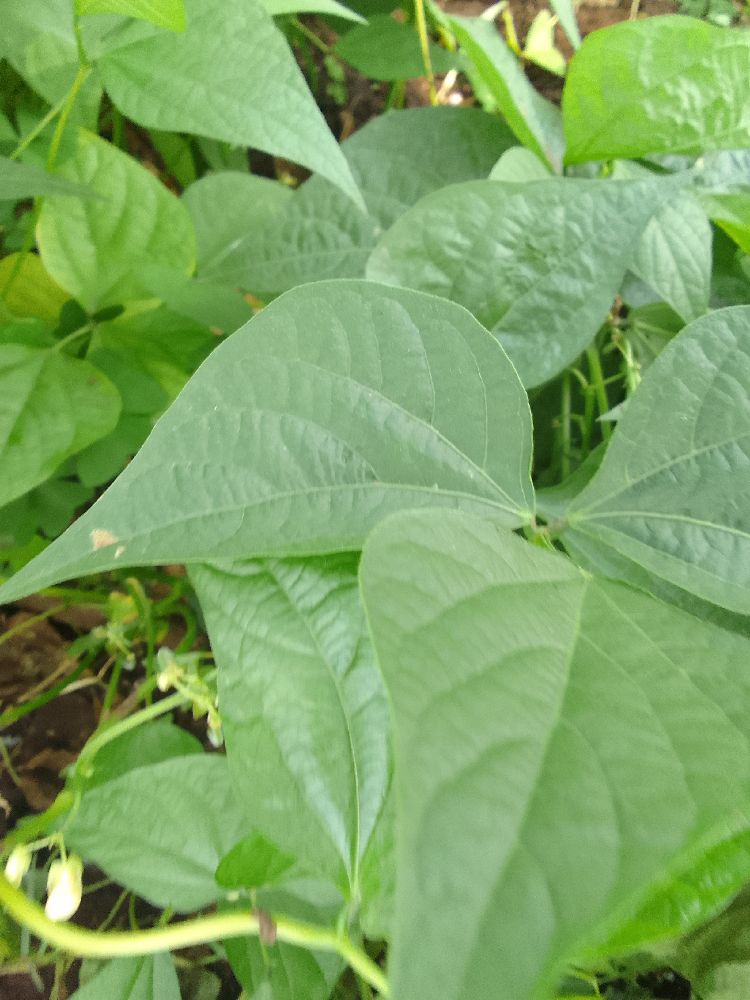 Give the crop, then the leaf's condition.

common bean, healthy
